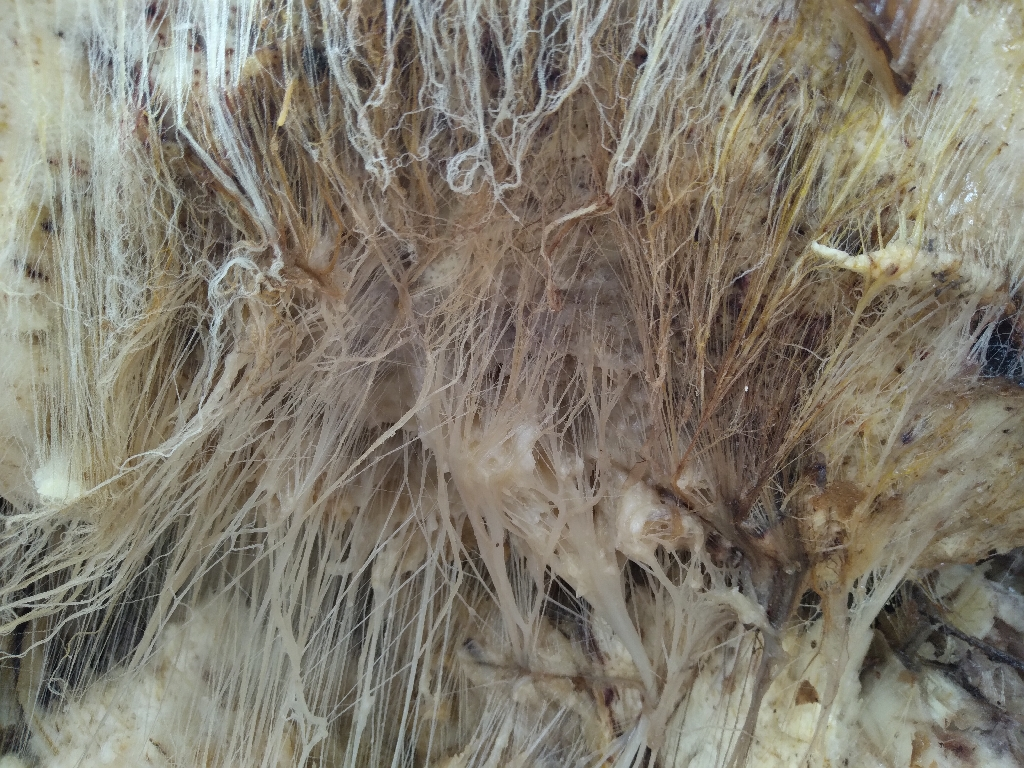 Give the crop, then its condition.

banana, fusarium wilt race 1
